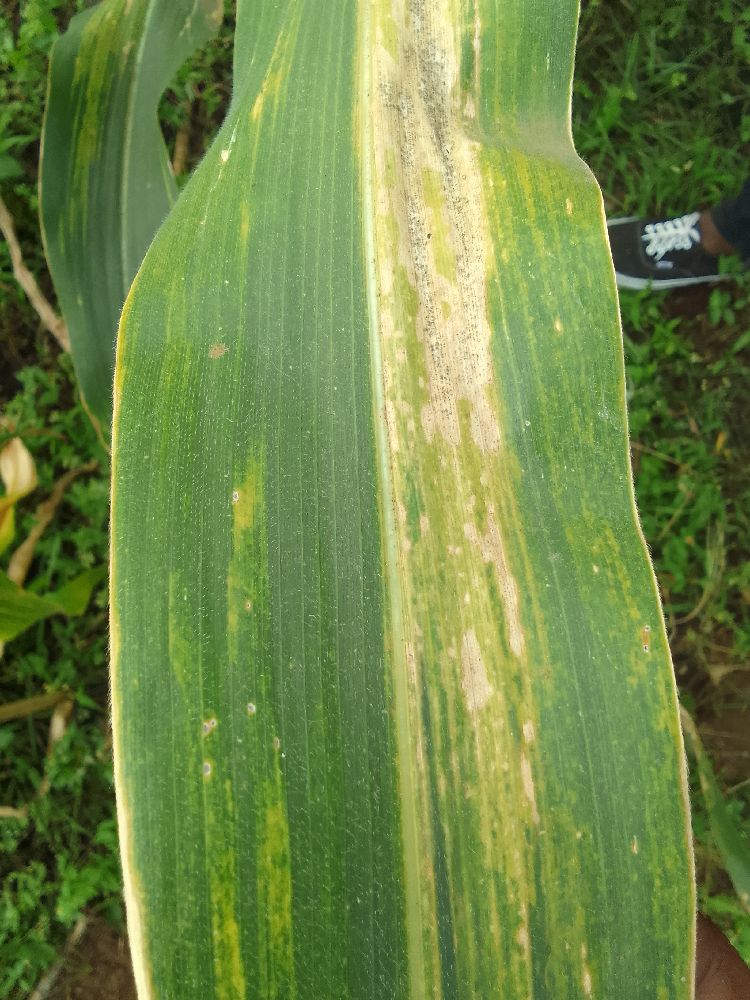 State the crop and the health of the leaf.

maize, maize lethal necrosis
